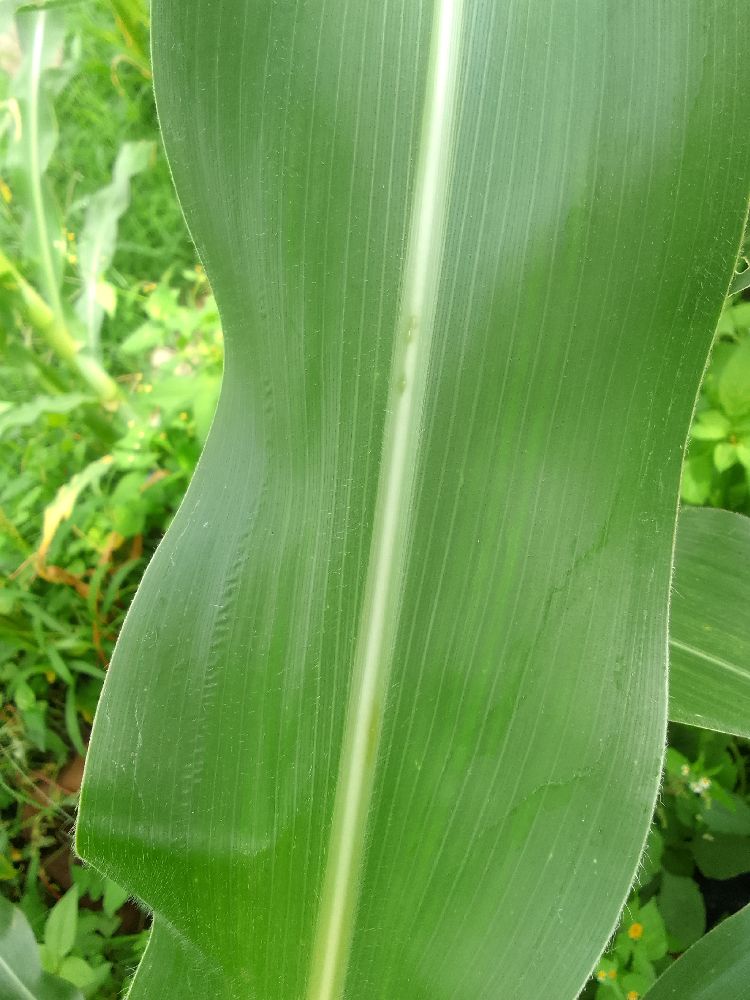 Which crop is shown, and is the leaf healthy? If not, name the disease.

maize, healthy
